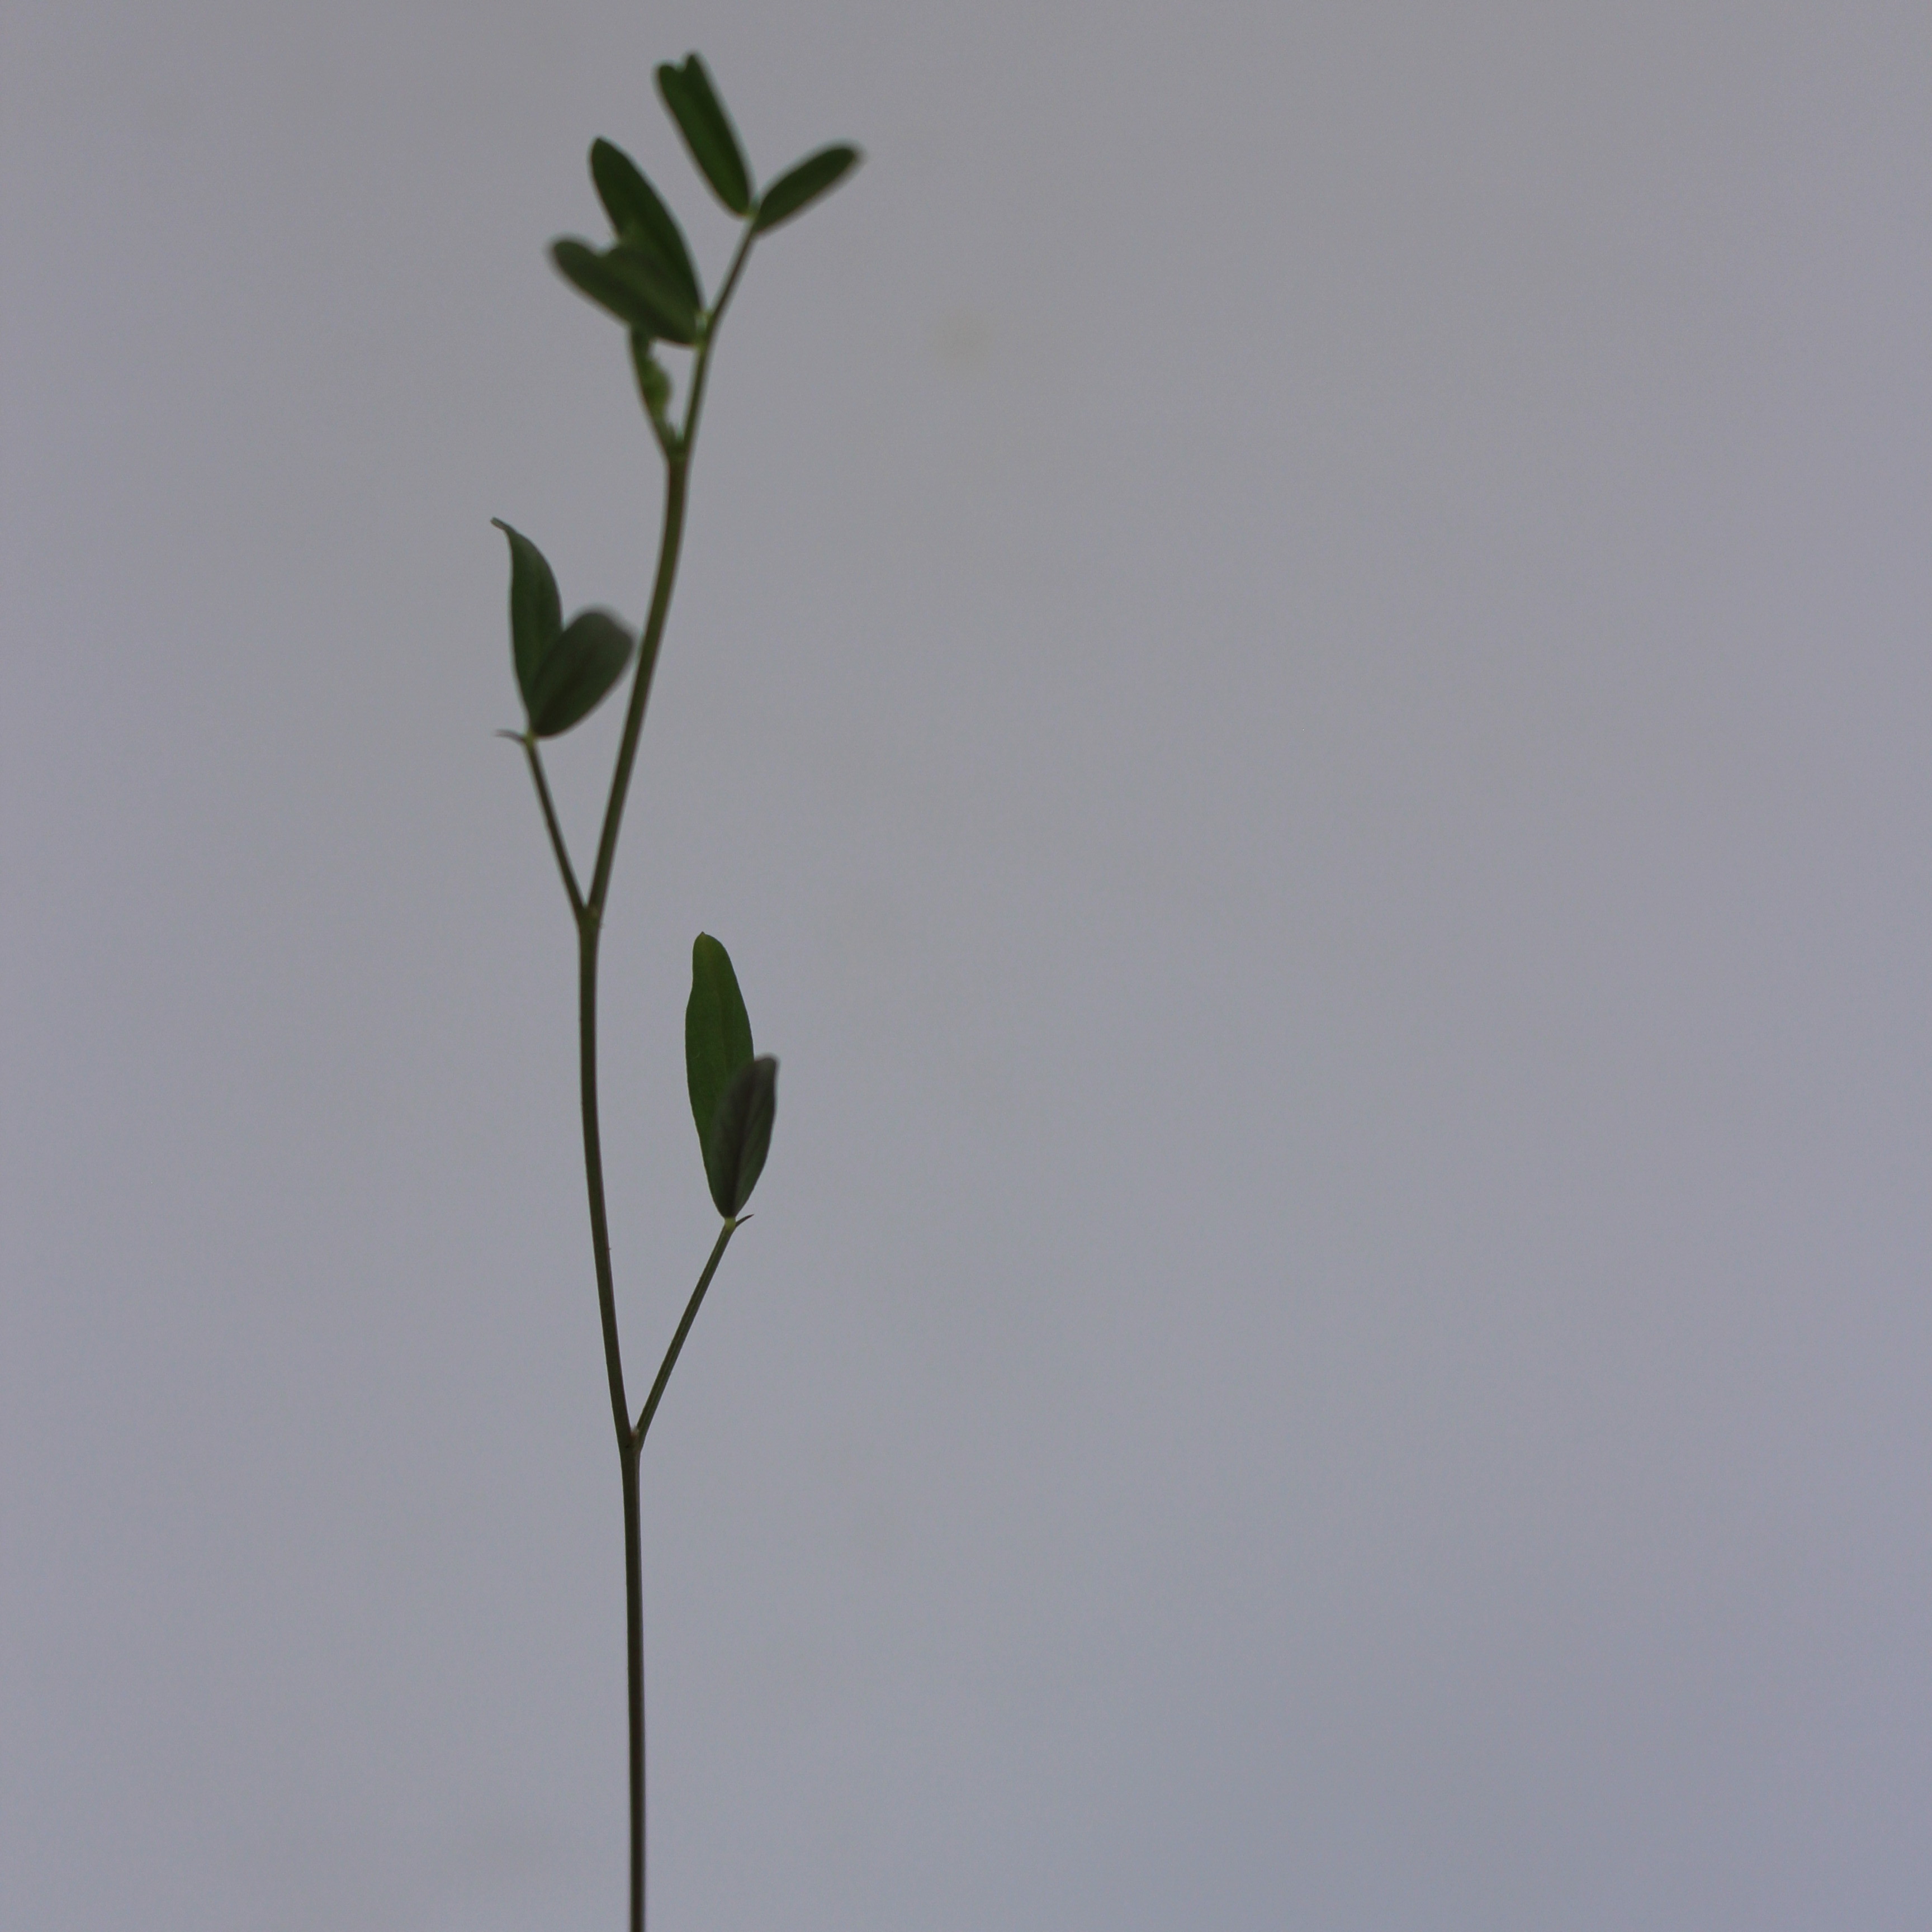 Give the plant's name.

Vicia sativa
